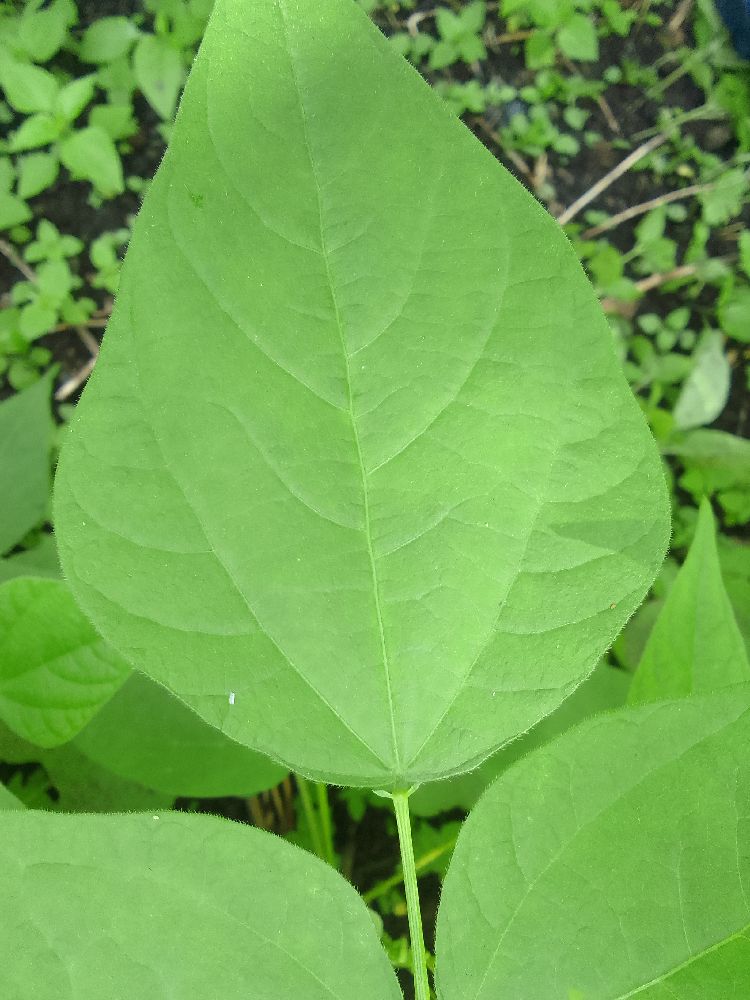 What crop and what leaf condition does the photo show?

common bean, healthy
